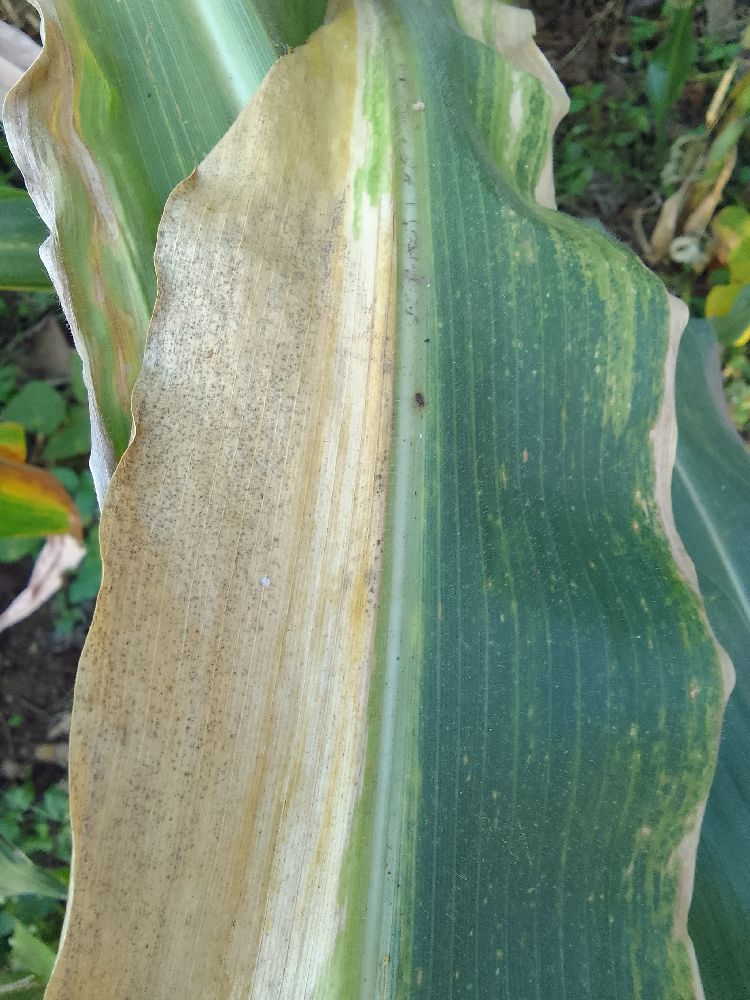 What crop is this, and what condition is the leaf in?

maize, maize lethal necrosis
